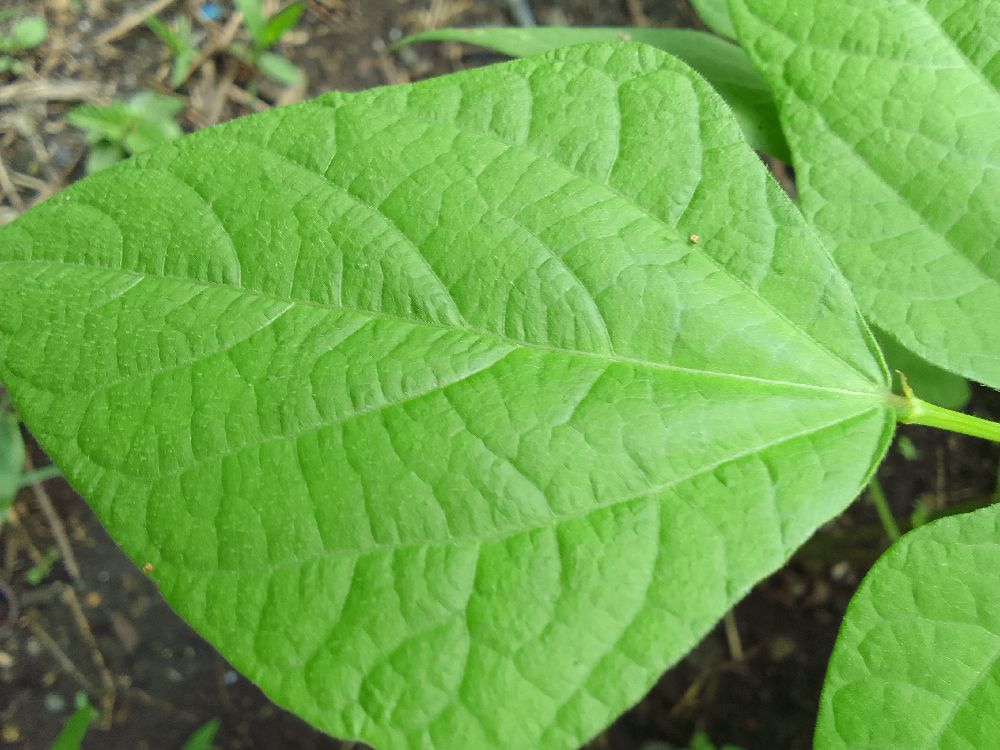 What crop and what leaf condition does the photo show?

common bean, healthy
